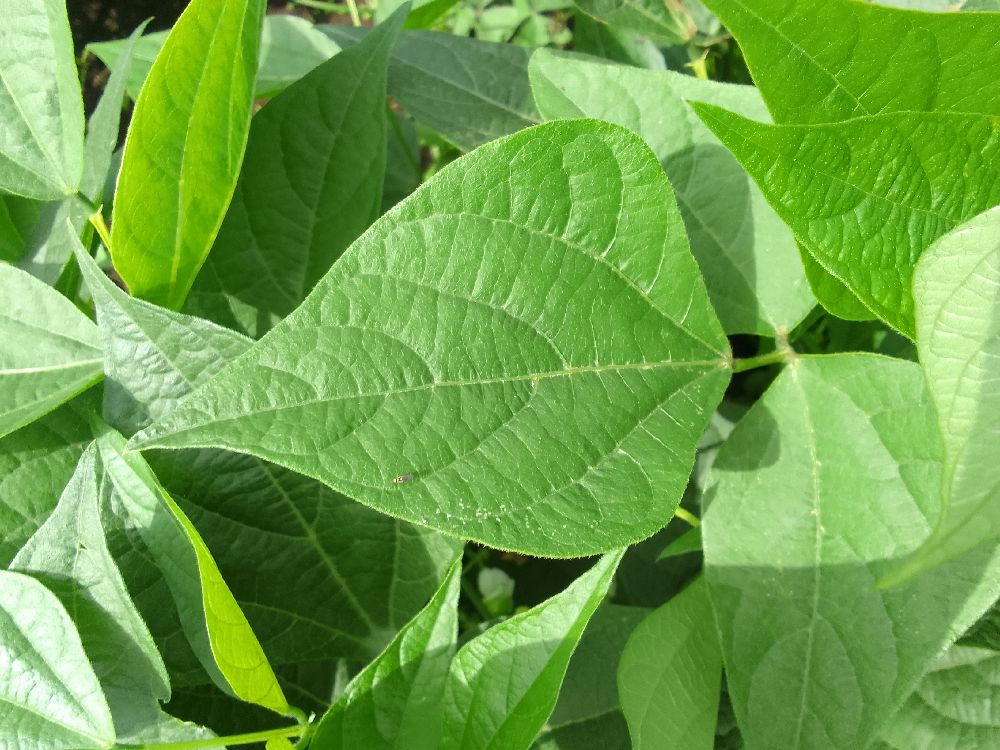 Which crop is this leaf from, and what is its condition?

common bean, healthy
